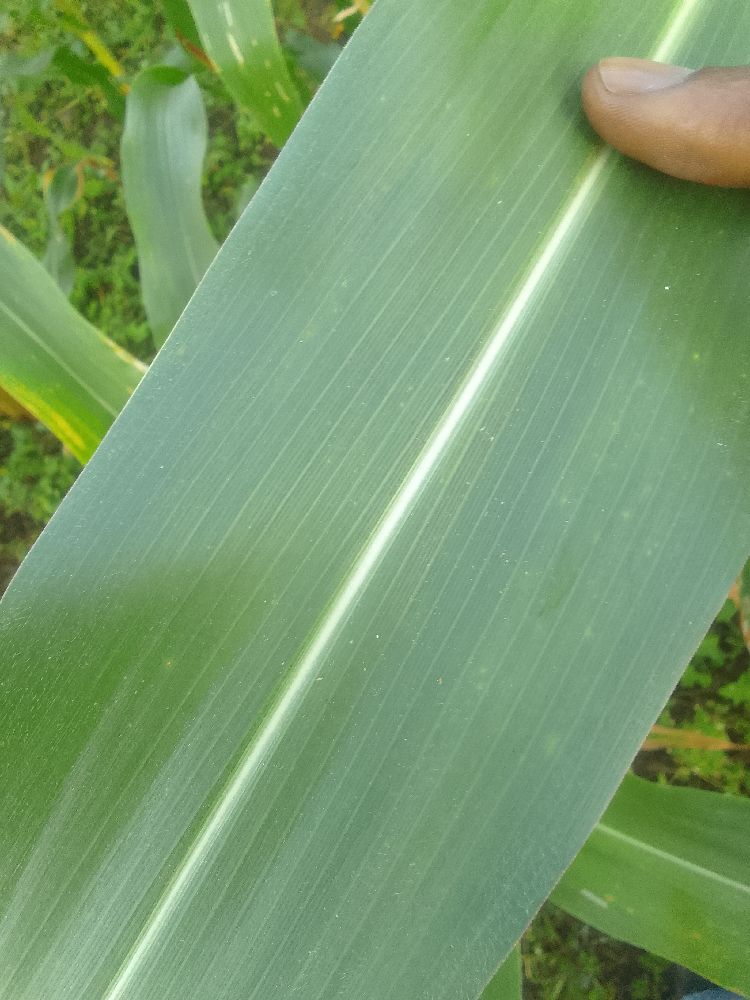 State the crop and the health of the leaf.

maize, healthy
